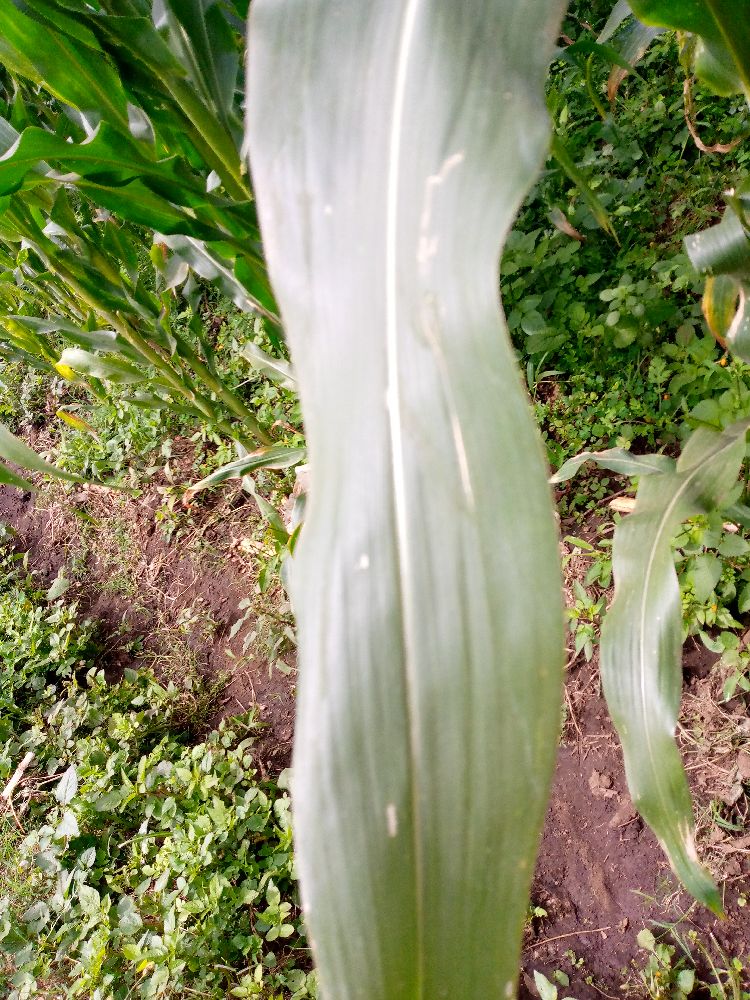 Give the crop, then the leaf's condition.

maize, healthy
